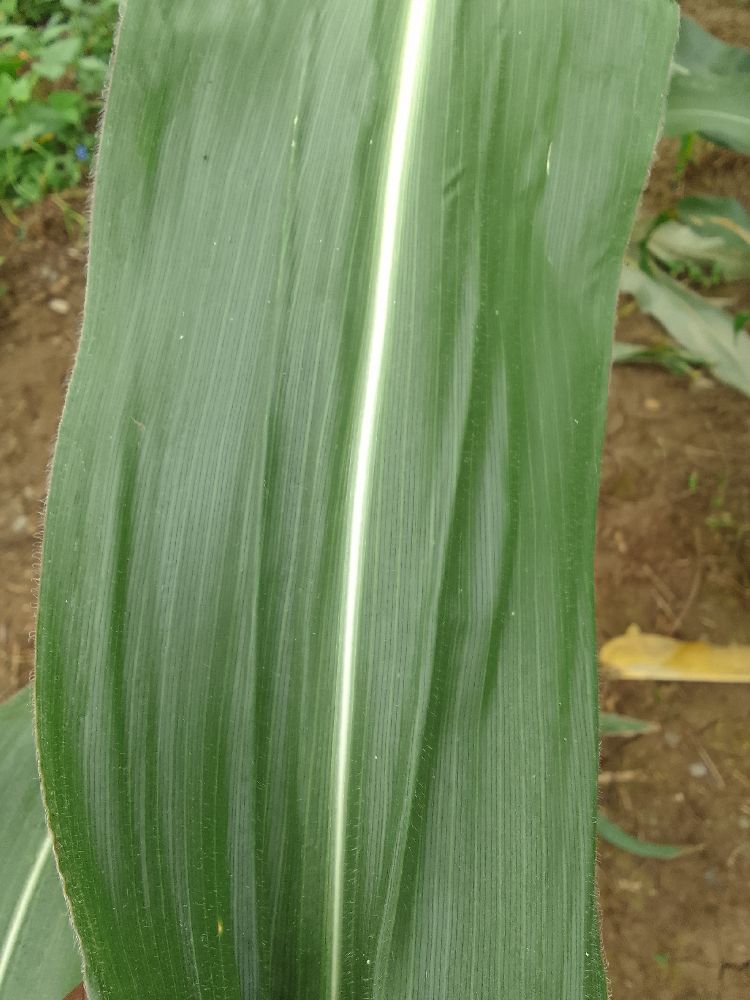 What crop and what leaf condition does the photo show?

maize, healthy
